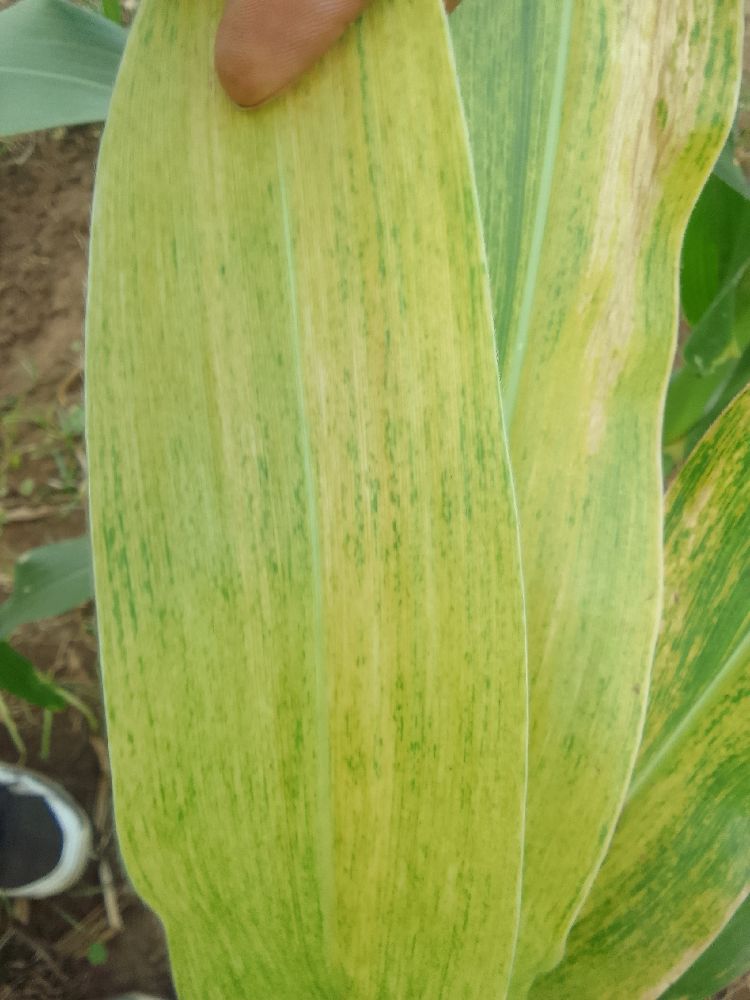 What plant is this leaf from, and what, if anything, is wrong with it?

maize, maize lethal necrosis
